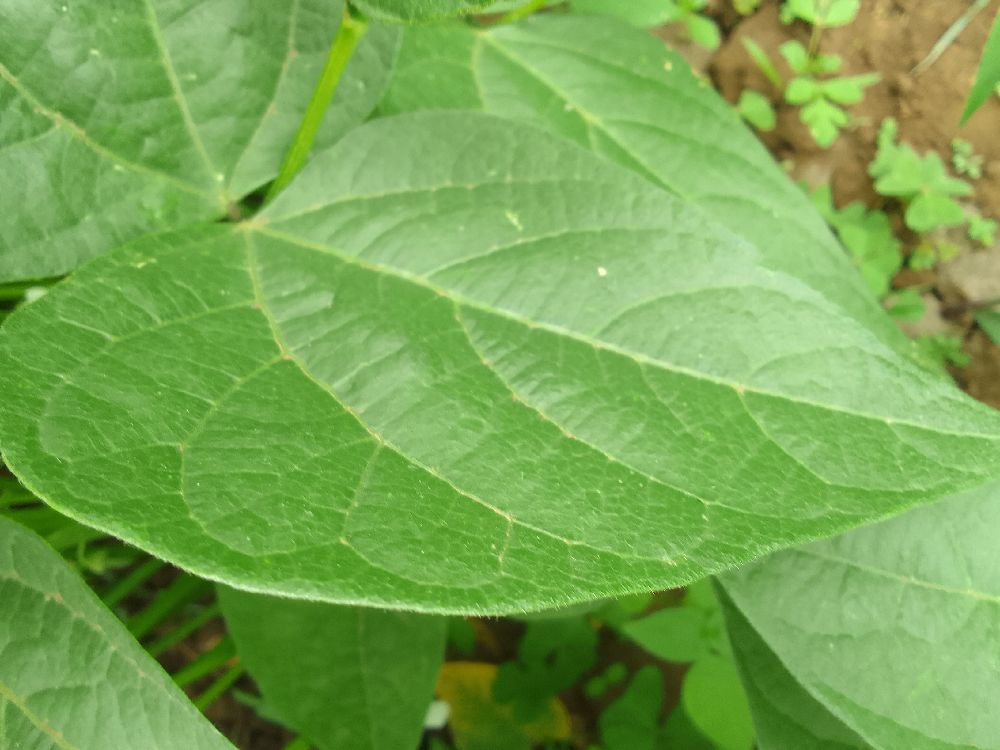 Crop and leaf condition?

common bean, healthy
